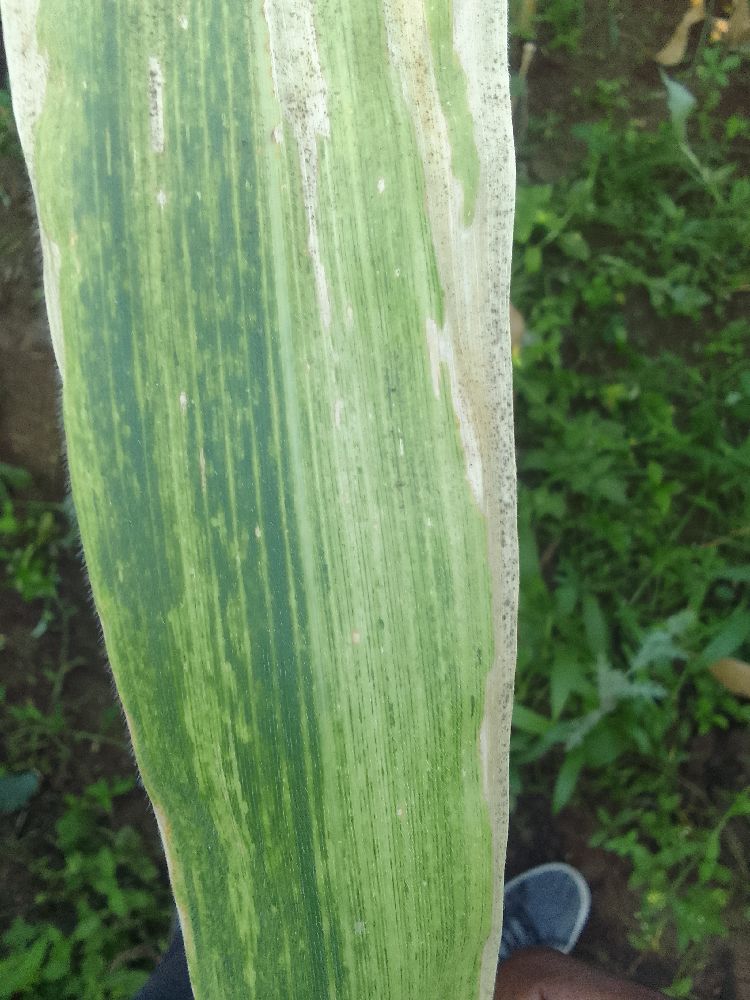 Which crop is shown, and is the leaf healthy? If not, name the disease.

maize, maize lethal necrosis
